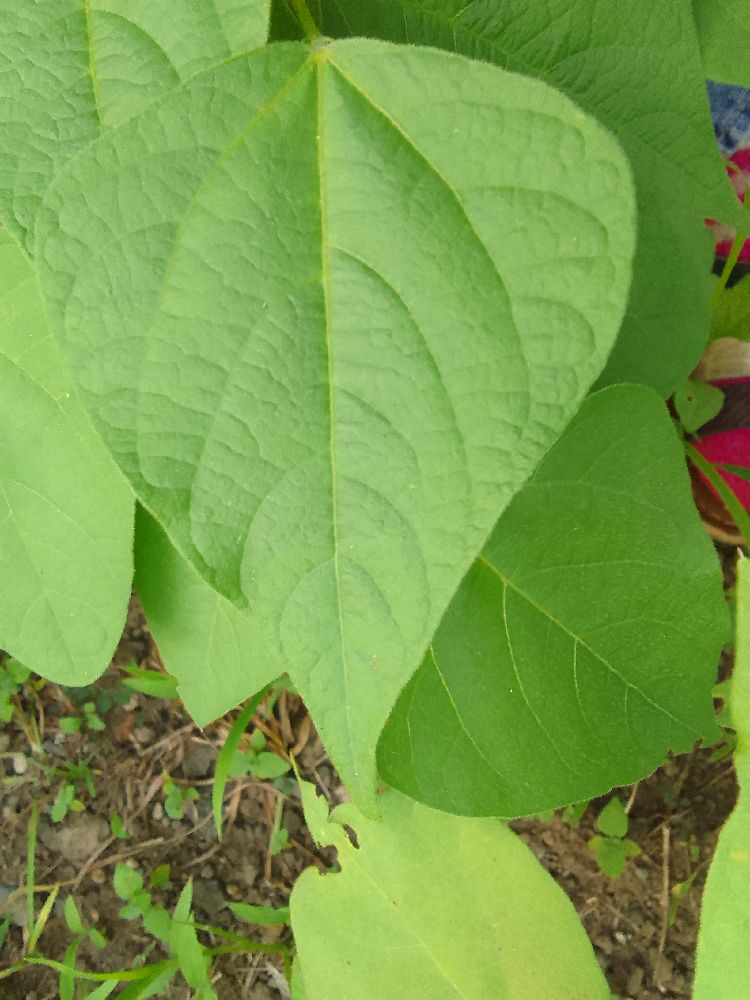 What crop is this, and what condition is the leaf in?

common bean, healthy
